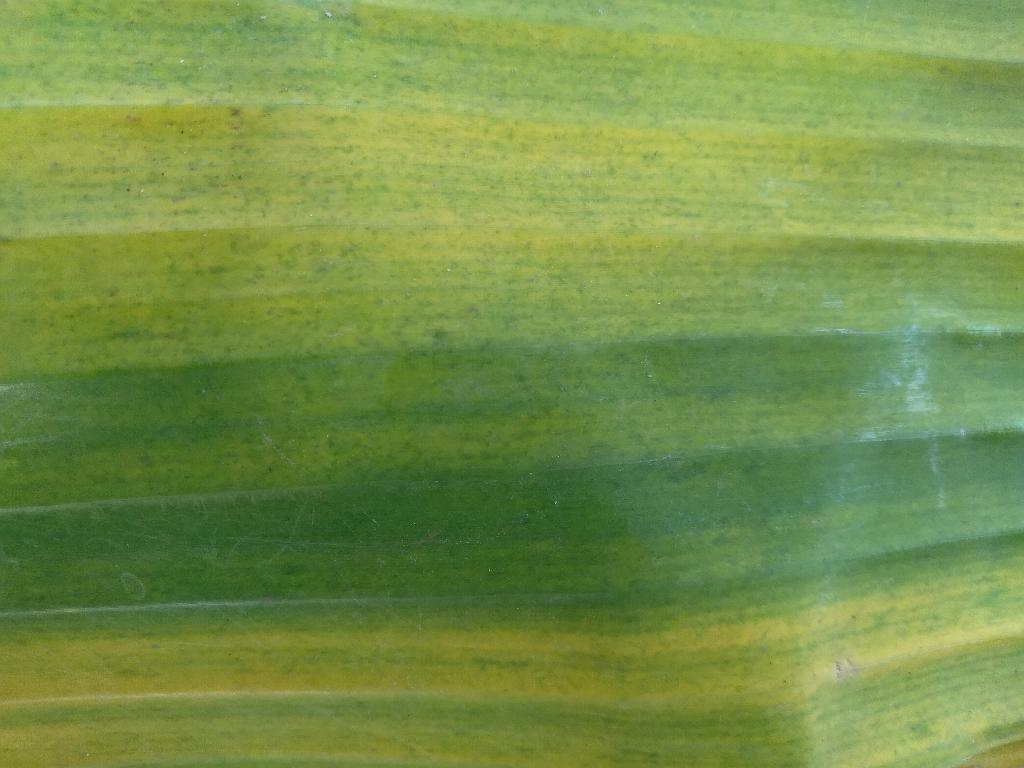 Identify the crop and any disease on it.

banana, fusarium wilt race 1
